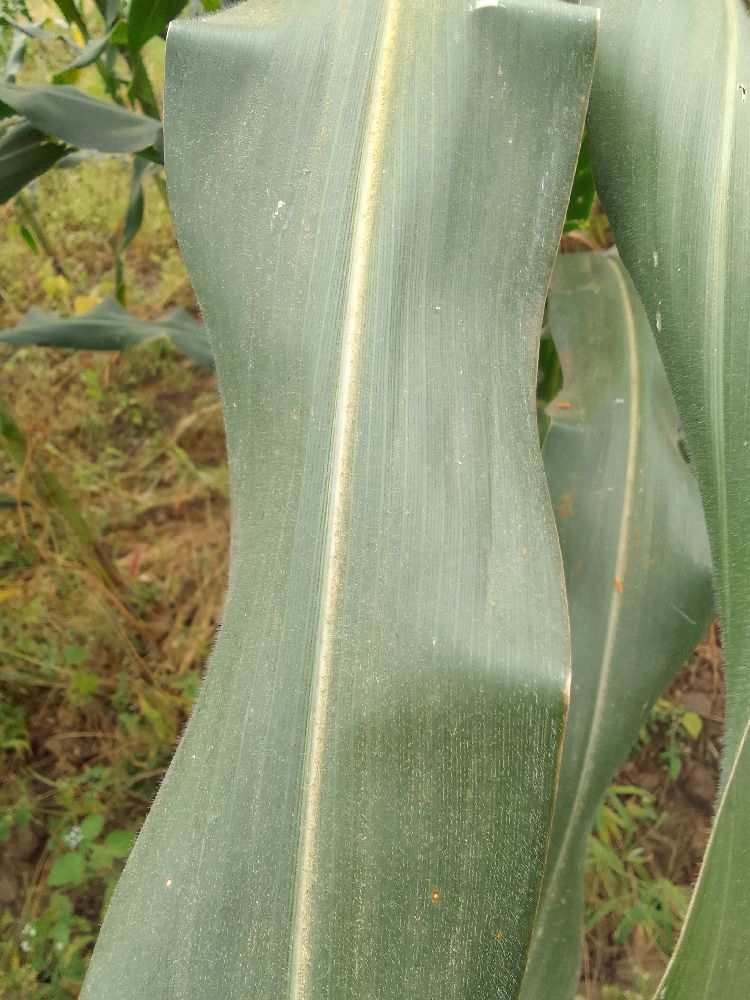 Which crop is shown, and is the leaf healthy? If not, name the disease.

maize, healthy
